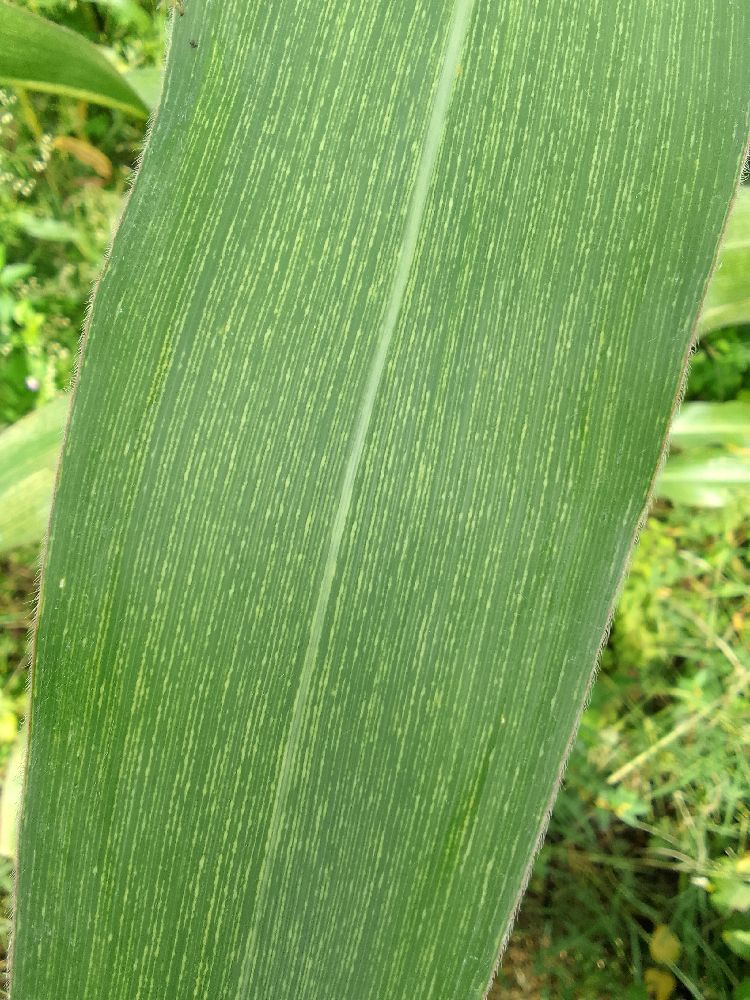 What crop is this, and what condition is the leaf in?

maize, maize streak virus
